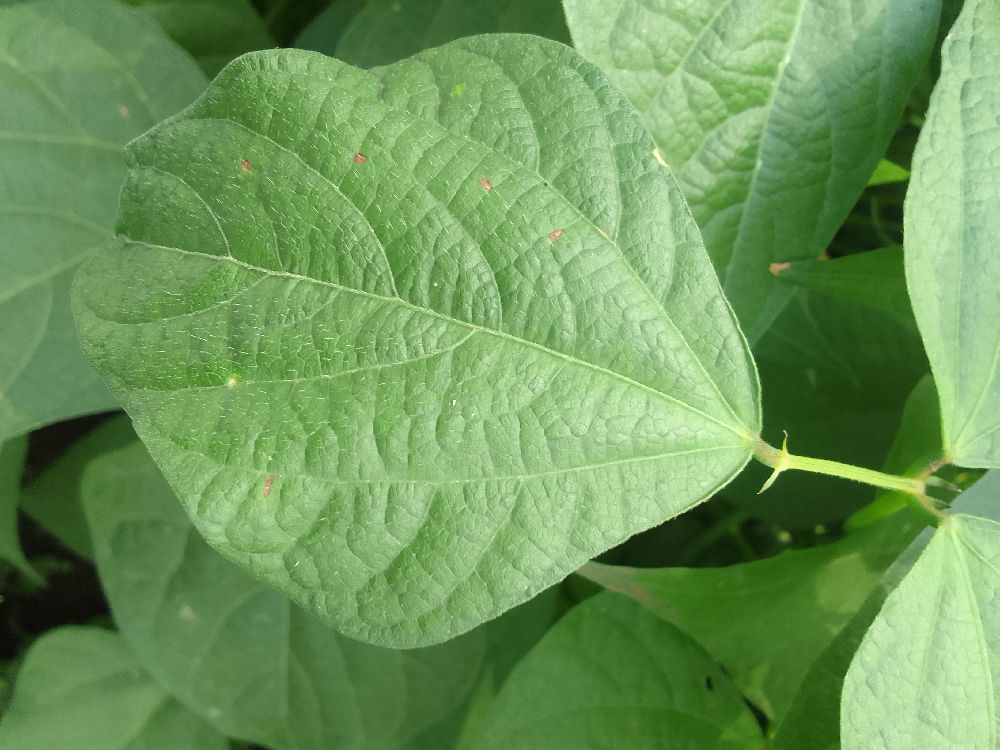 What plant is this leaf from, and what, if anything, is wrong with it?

common bean, healthy
